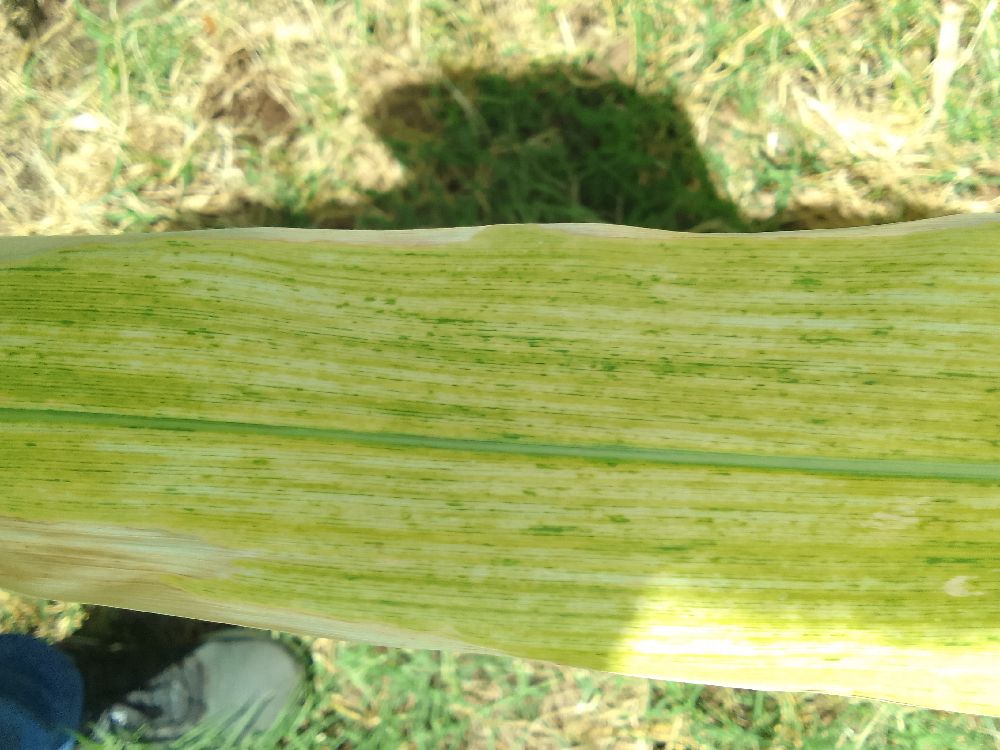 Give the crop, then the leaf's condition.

maize, maize lethal necrosis
